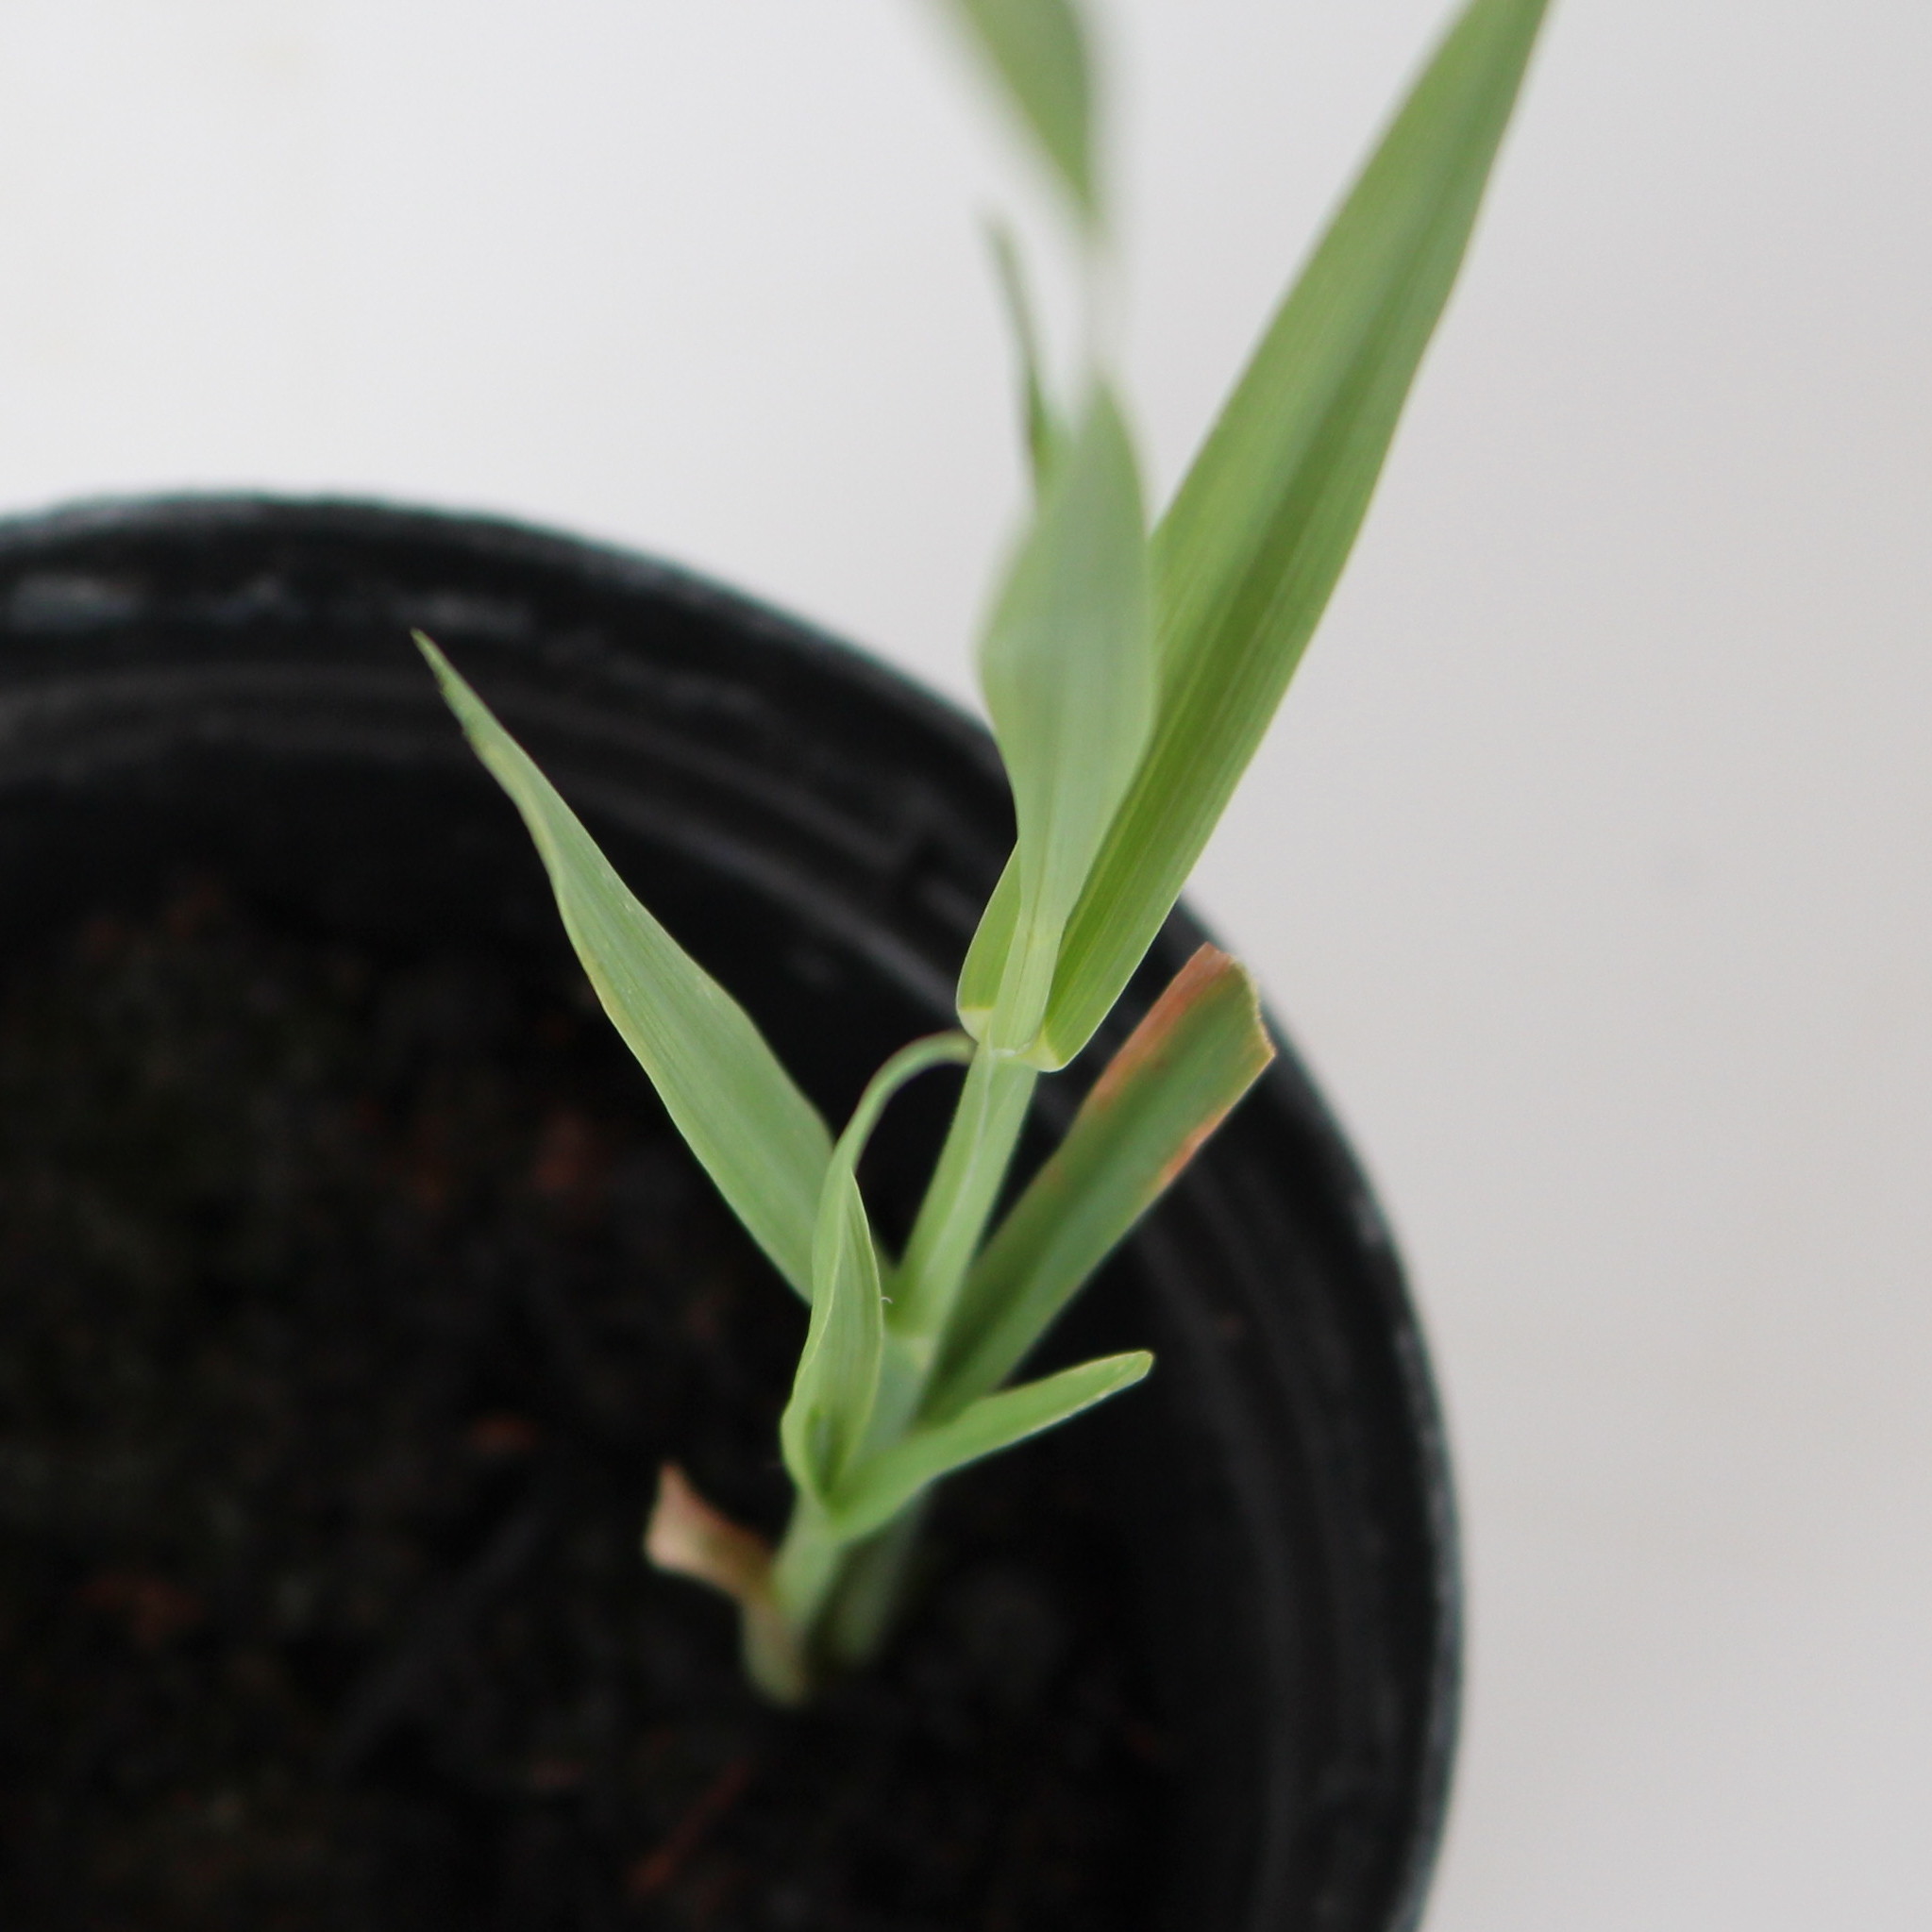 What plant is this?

Avena sterilis
